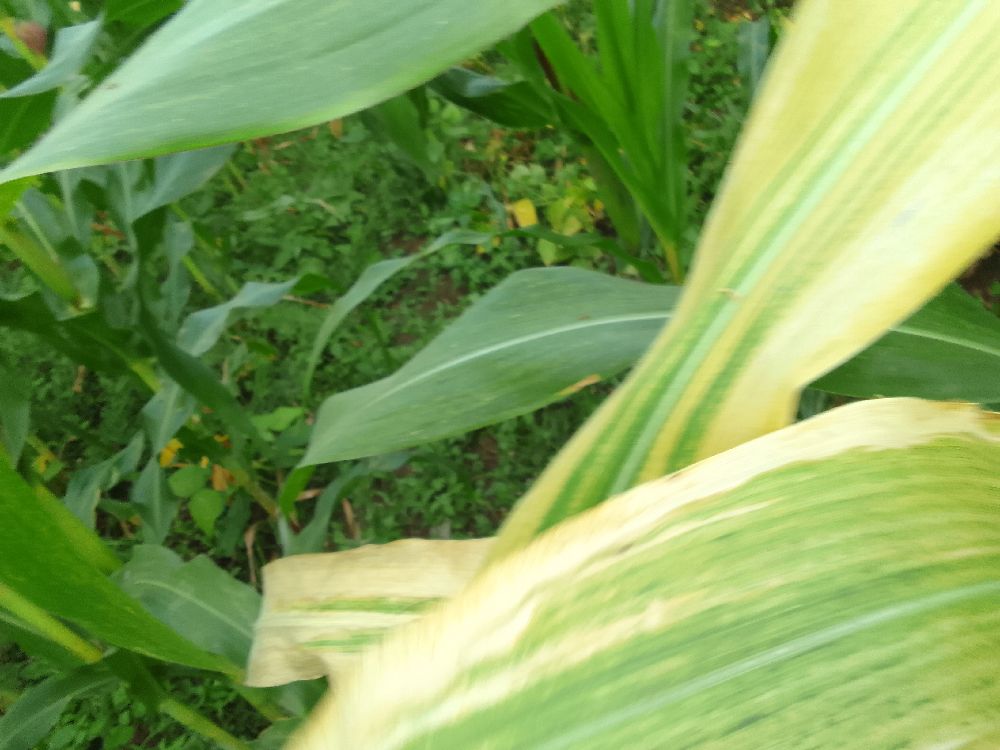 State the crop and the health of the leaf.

maize, maize lethal necrosis
